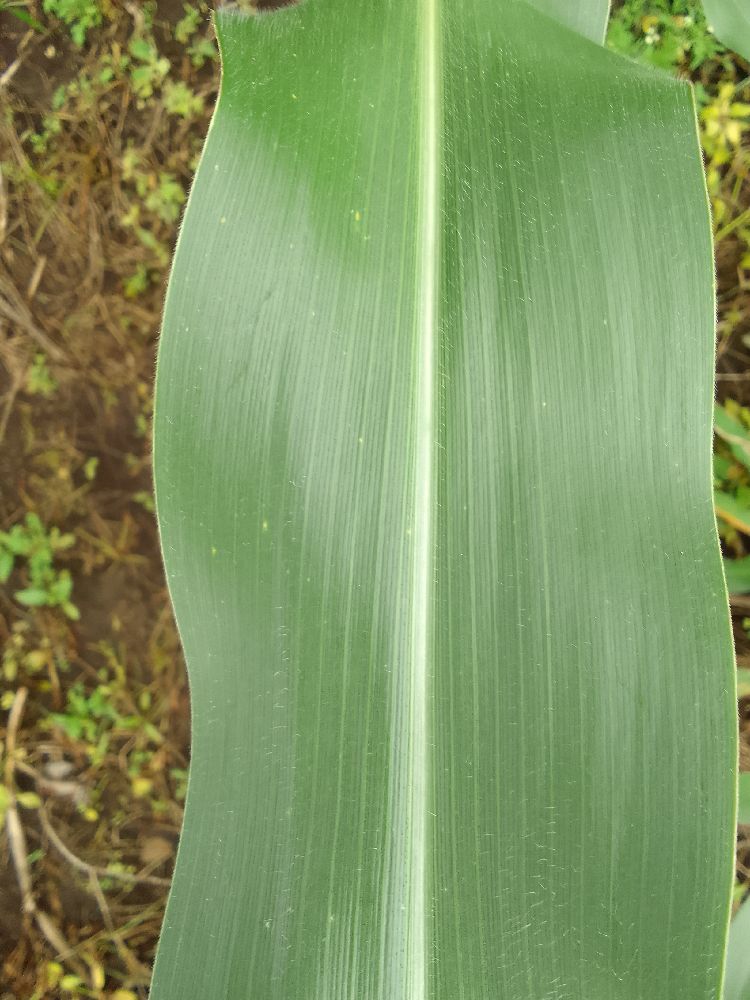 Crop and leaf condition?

maize, healthy
